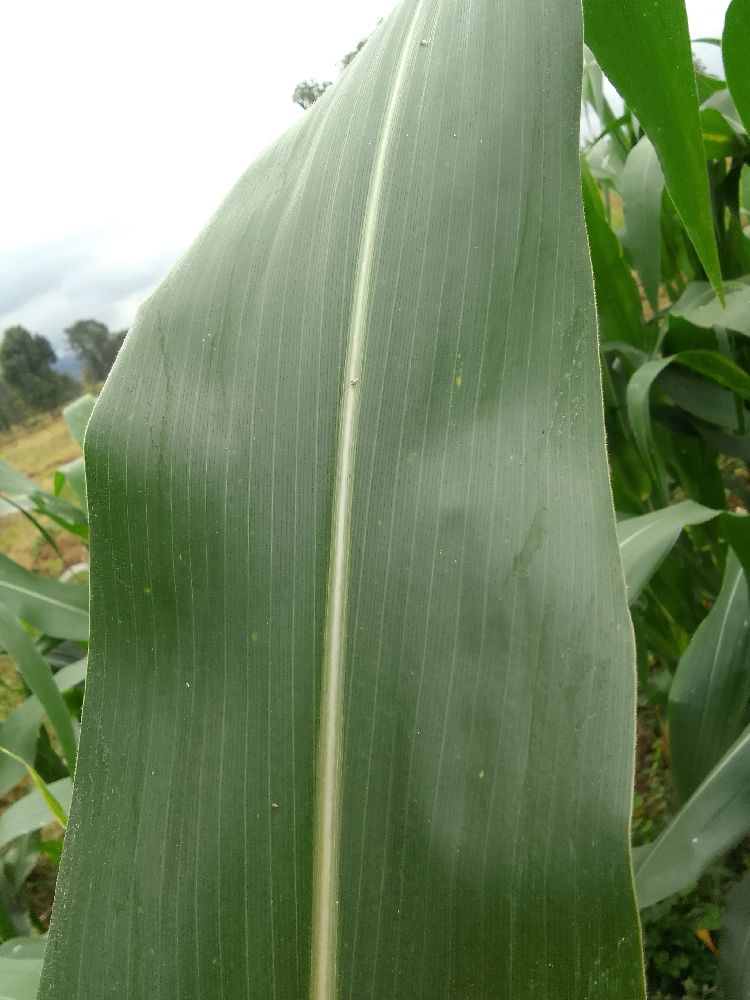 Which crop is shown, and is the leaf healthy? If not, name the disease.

maize, healthy
